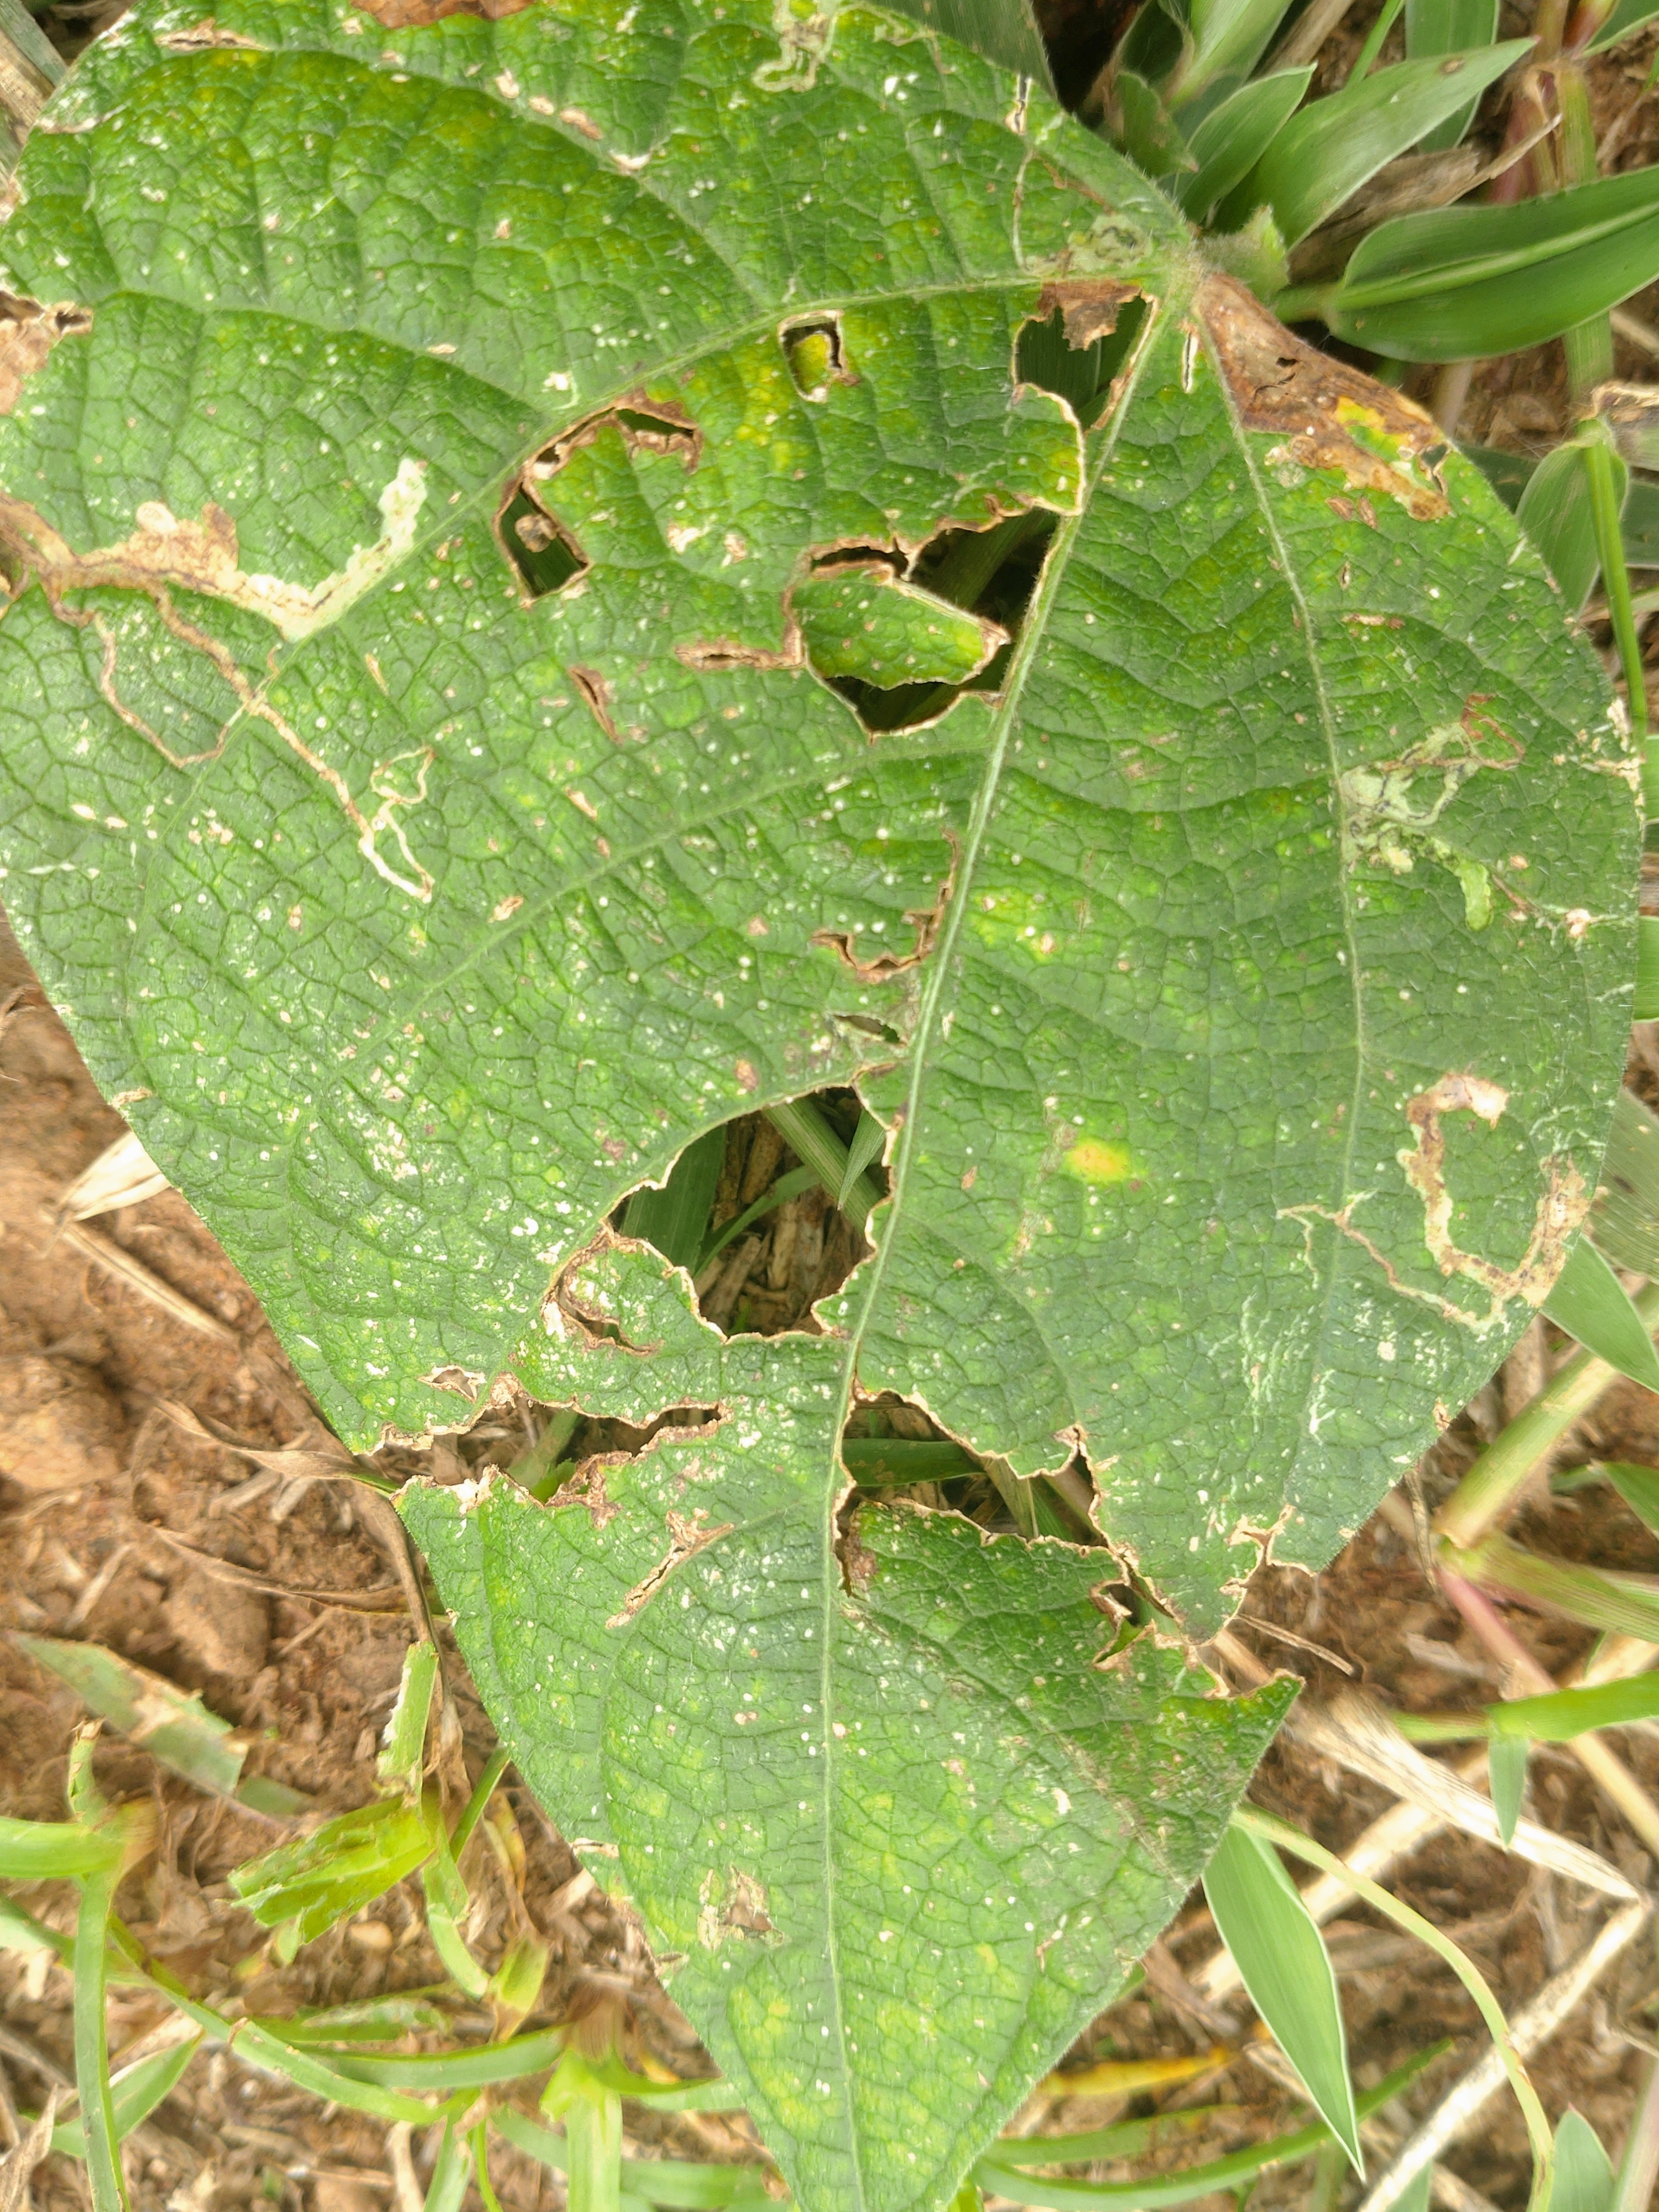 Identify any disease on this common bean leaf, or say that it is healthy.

anthracnose
